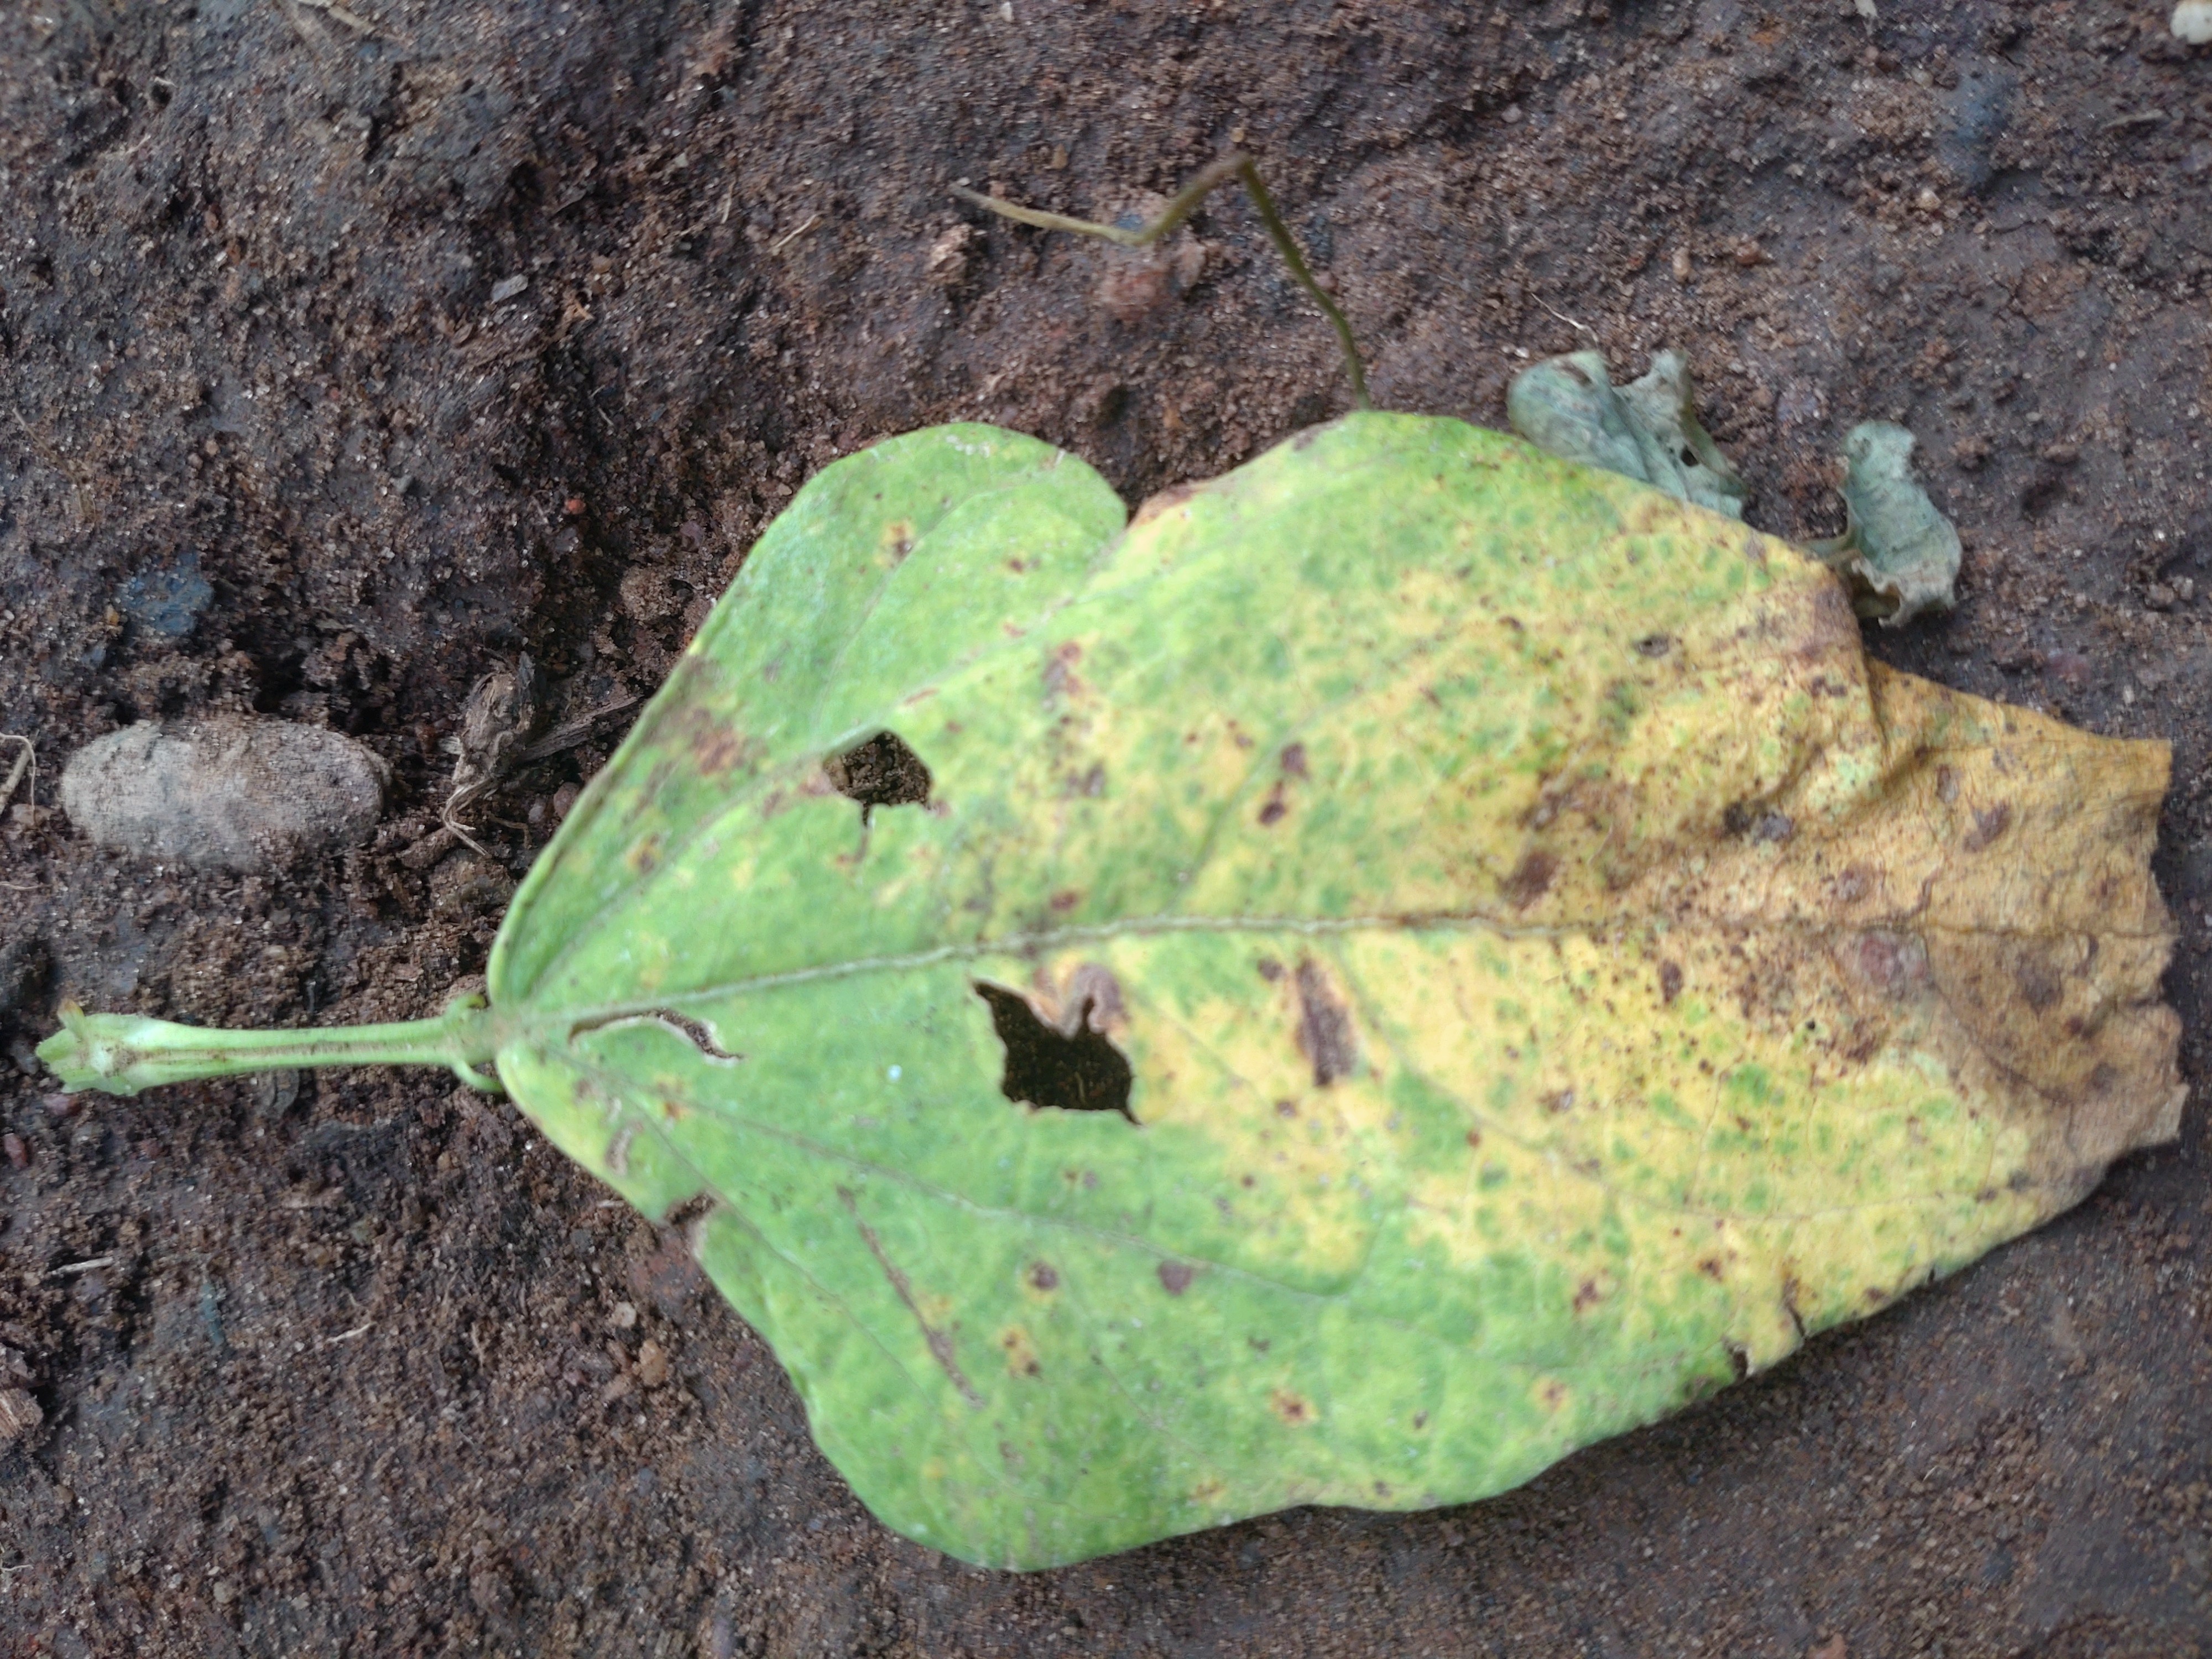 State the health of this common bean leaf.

anthracnose
